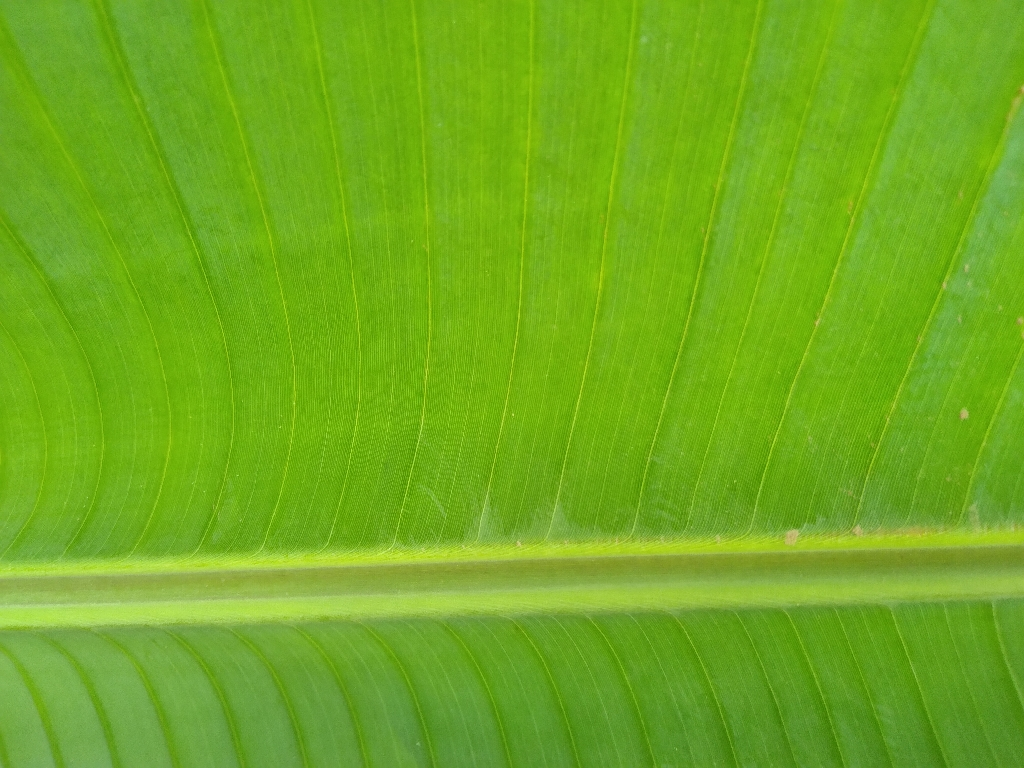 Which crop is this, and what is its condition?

banana, healthy
